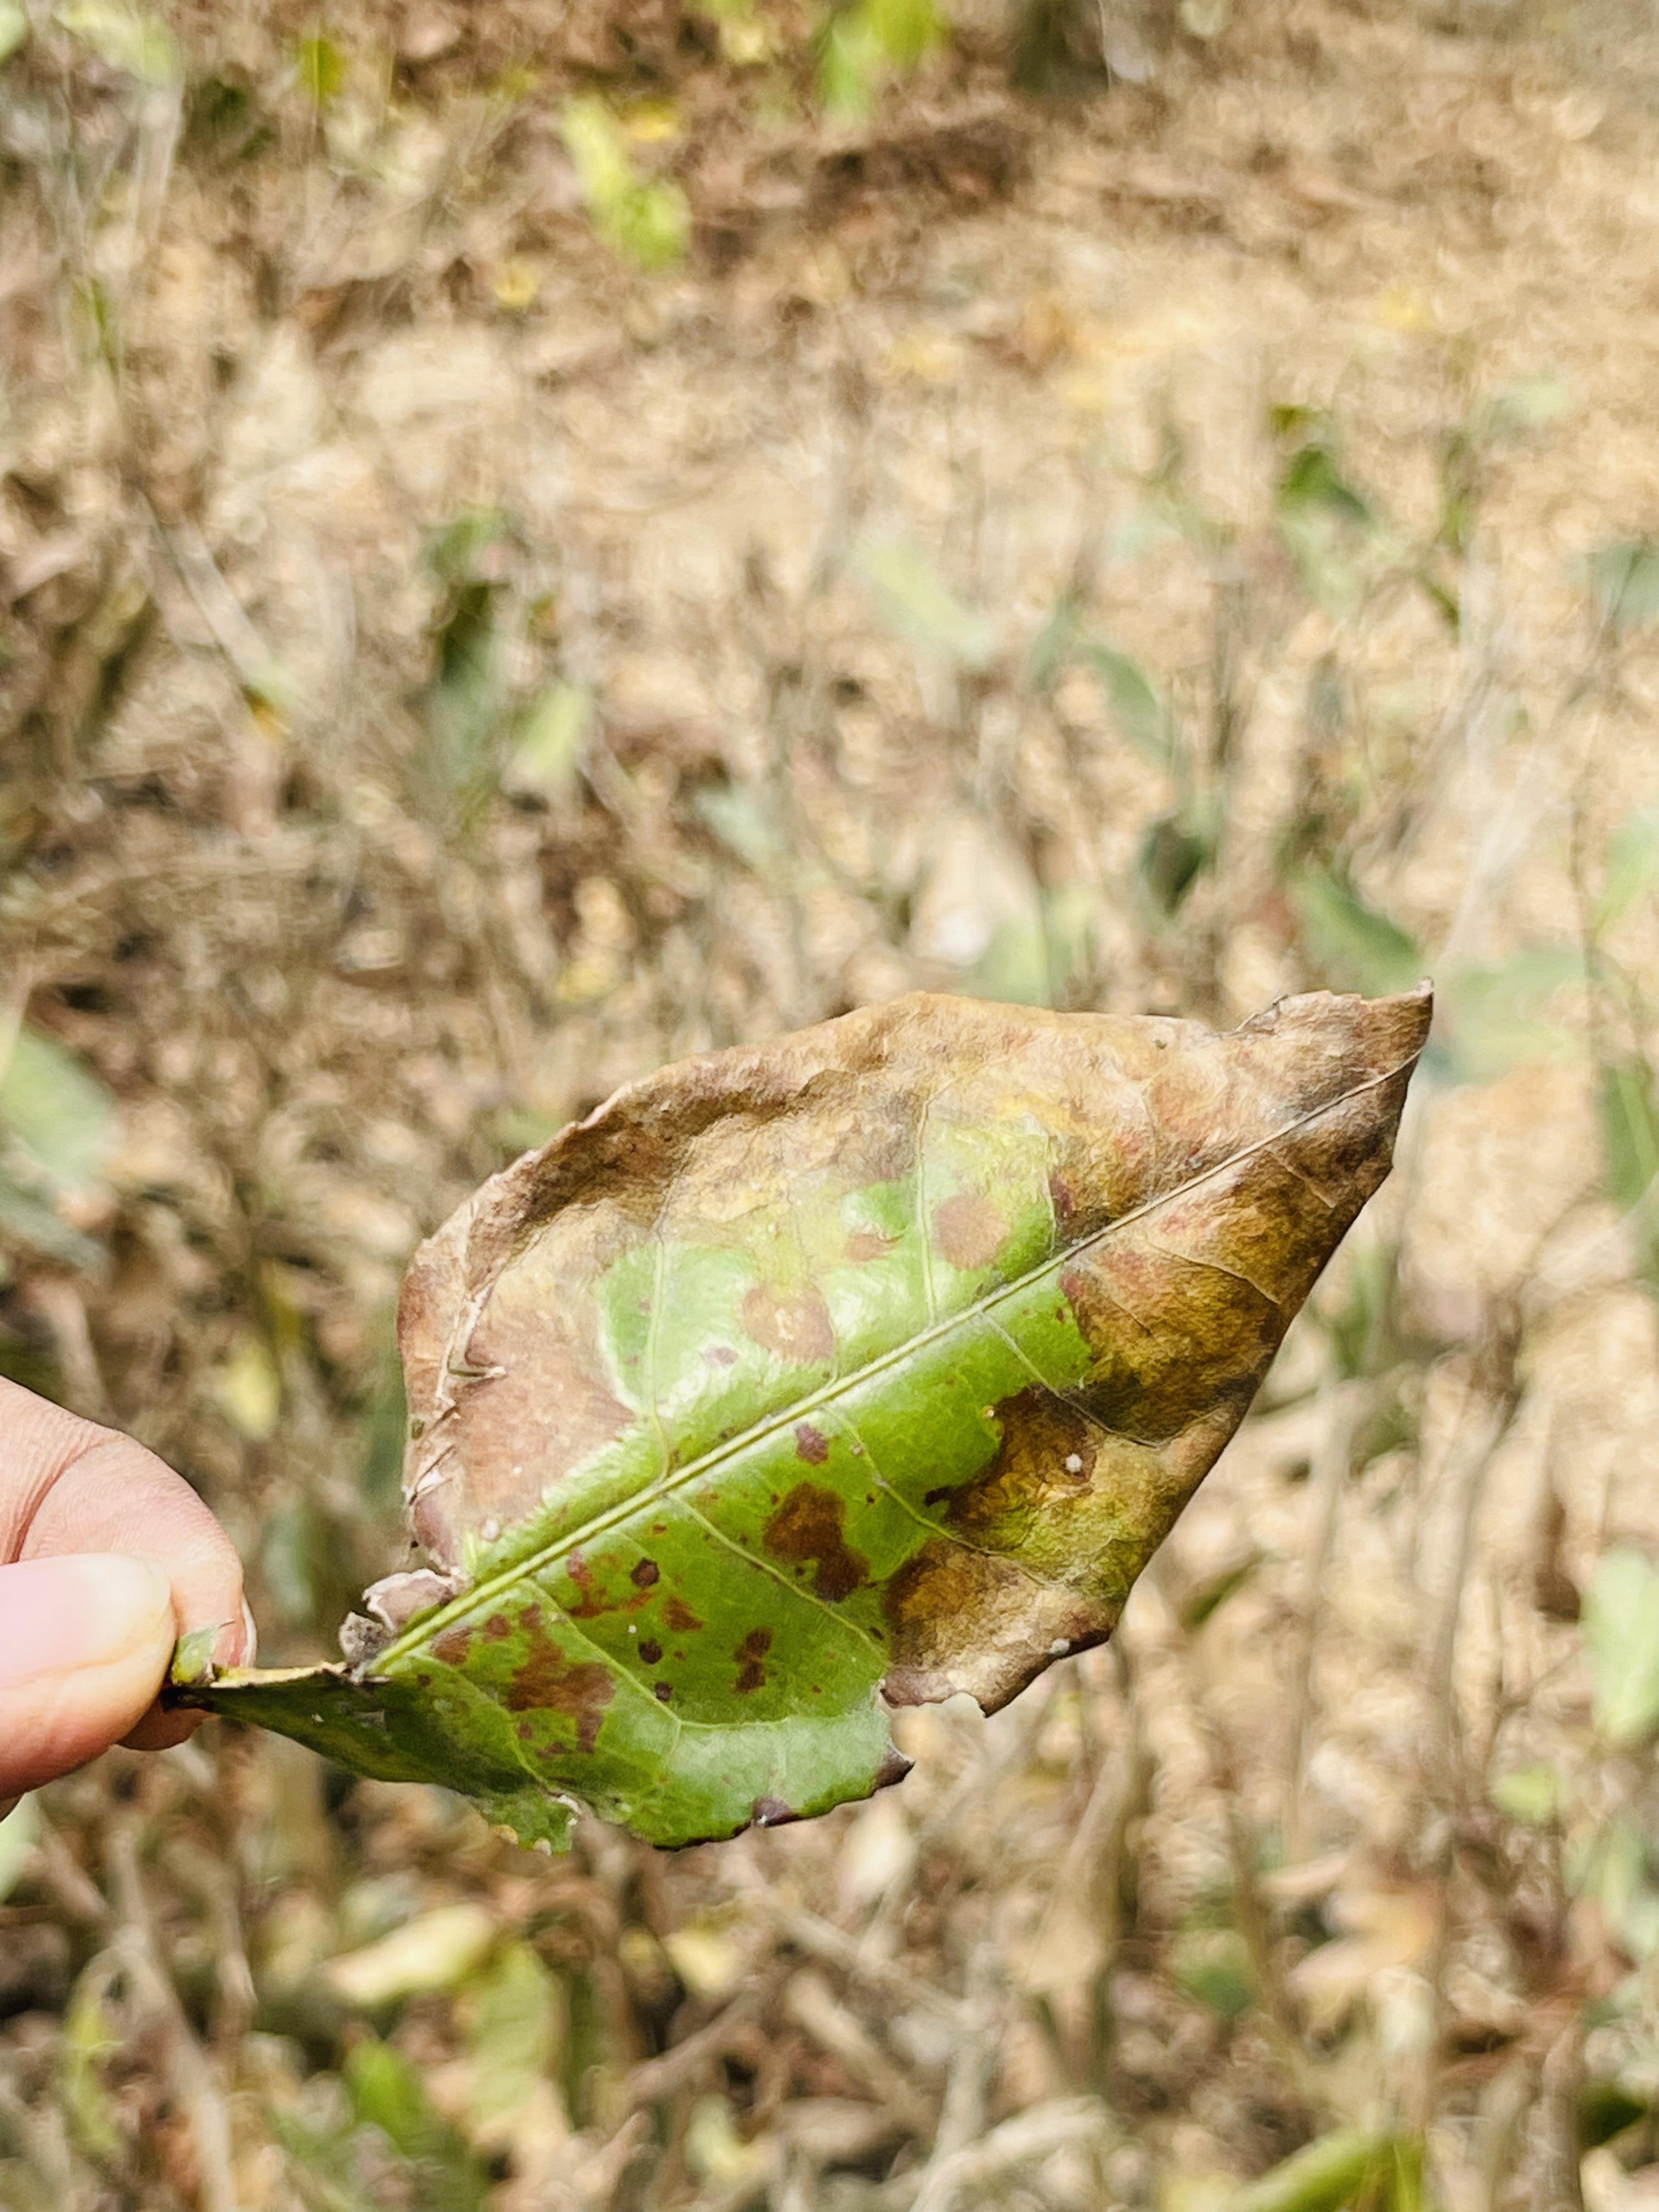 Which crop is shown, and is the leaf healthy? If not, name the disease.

tea, blight
